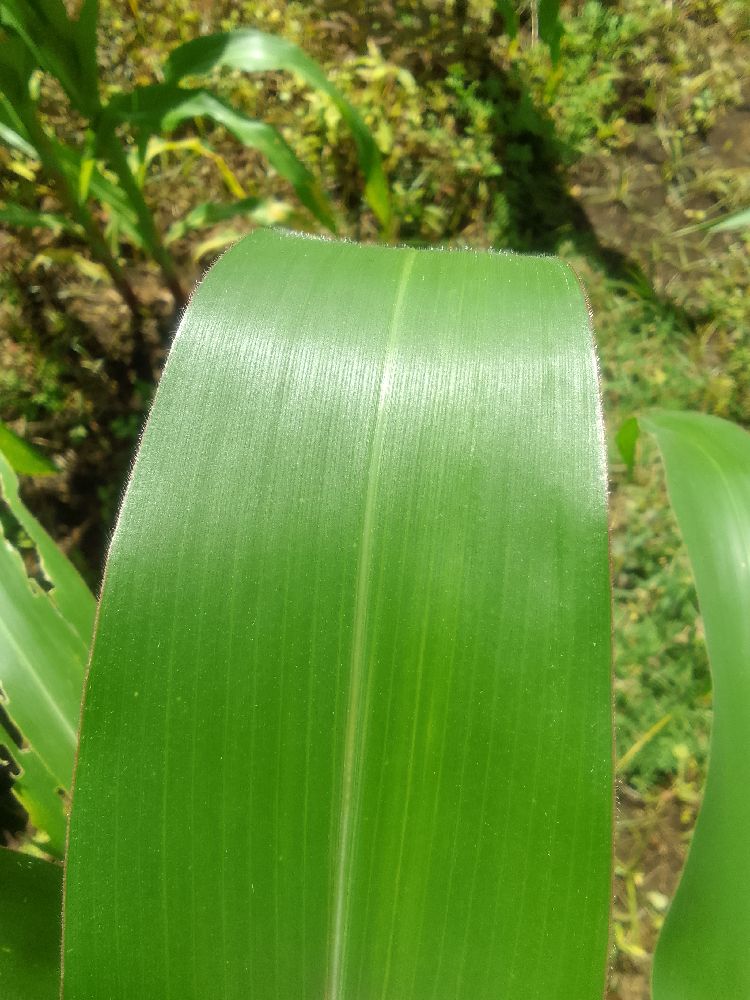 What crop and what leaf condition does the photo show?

maize, healthy
